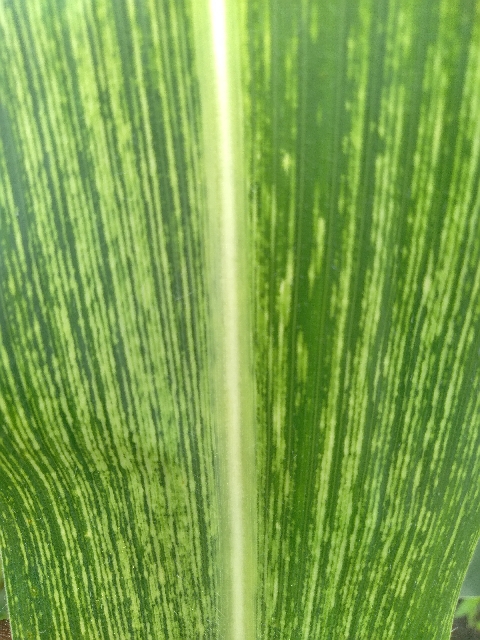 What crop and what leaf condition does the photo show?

maize, maize streak virus
